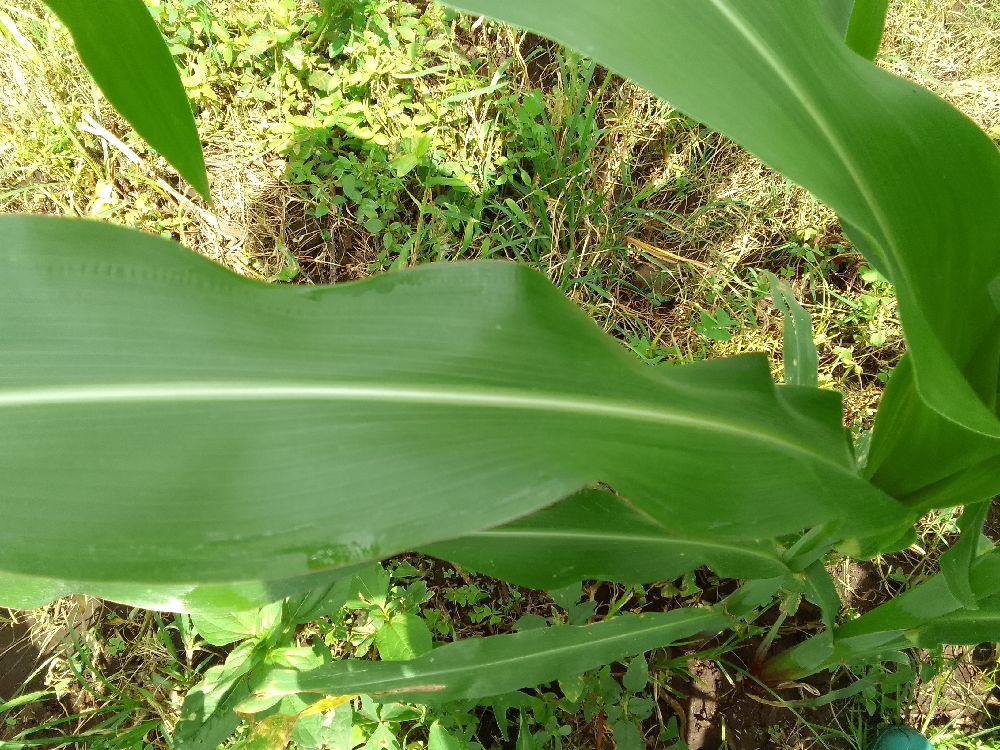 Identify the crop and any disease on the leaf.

maize, healthy
